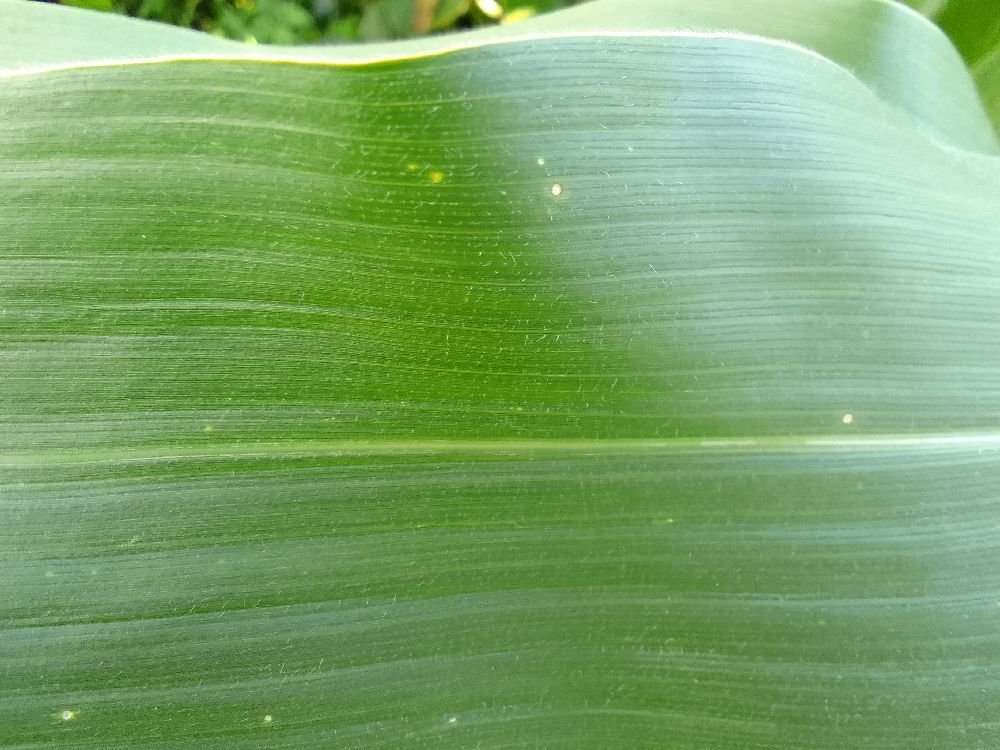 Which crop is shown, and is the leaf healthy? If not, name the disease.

maize, healthy
